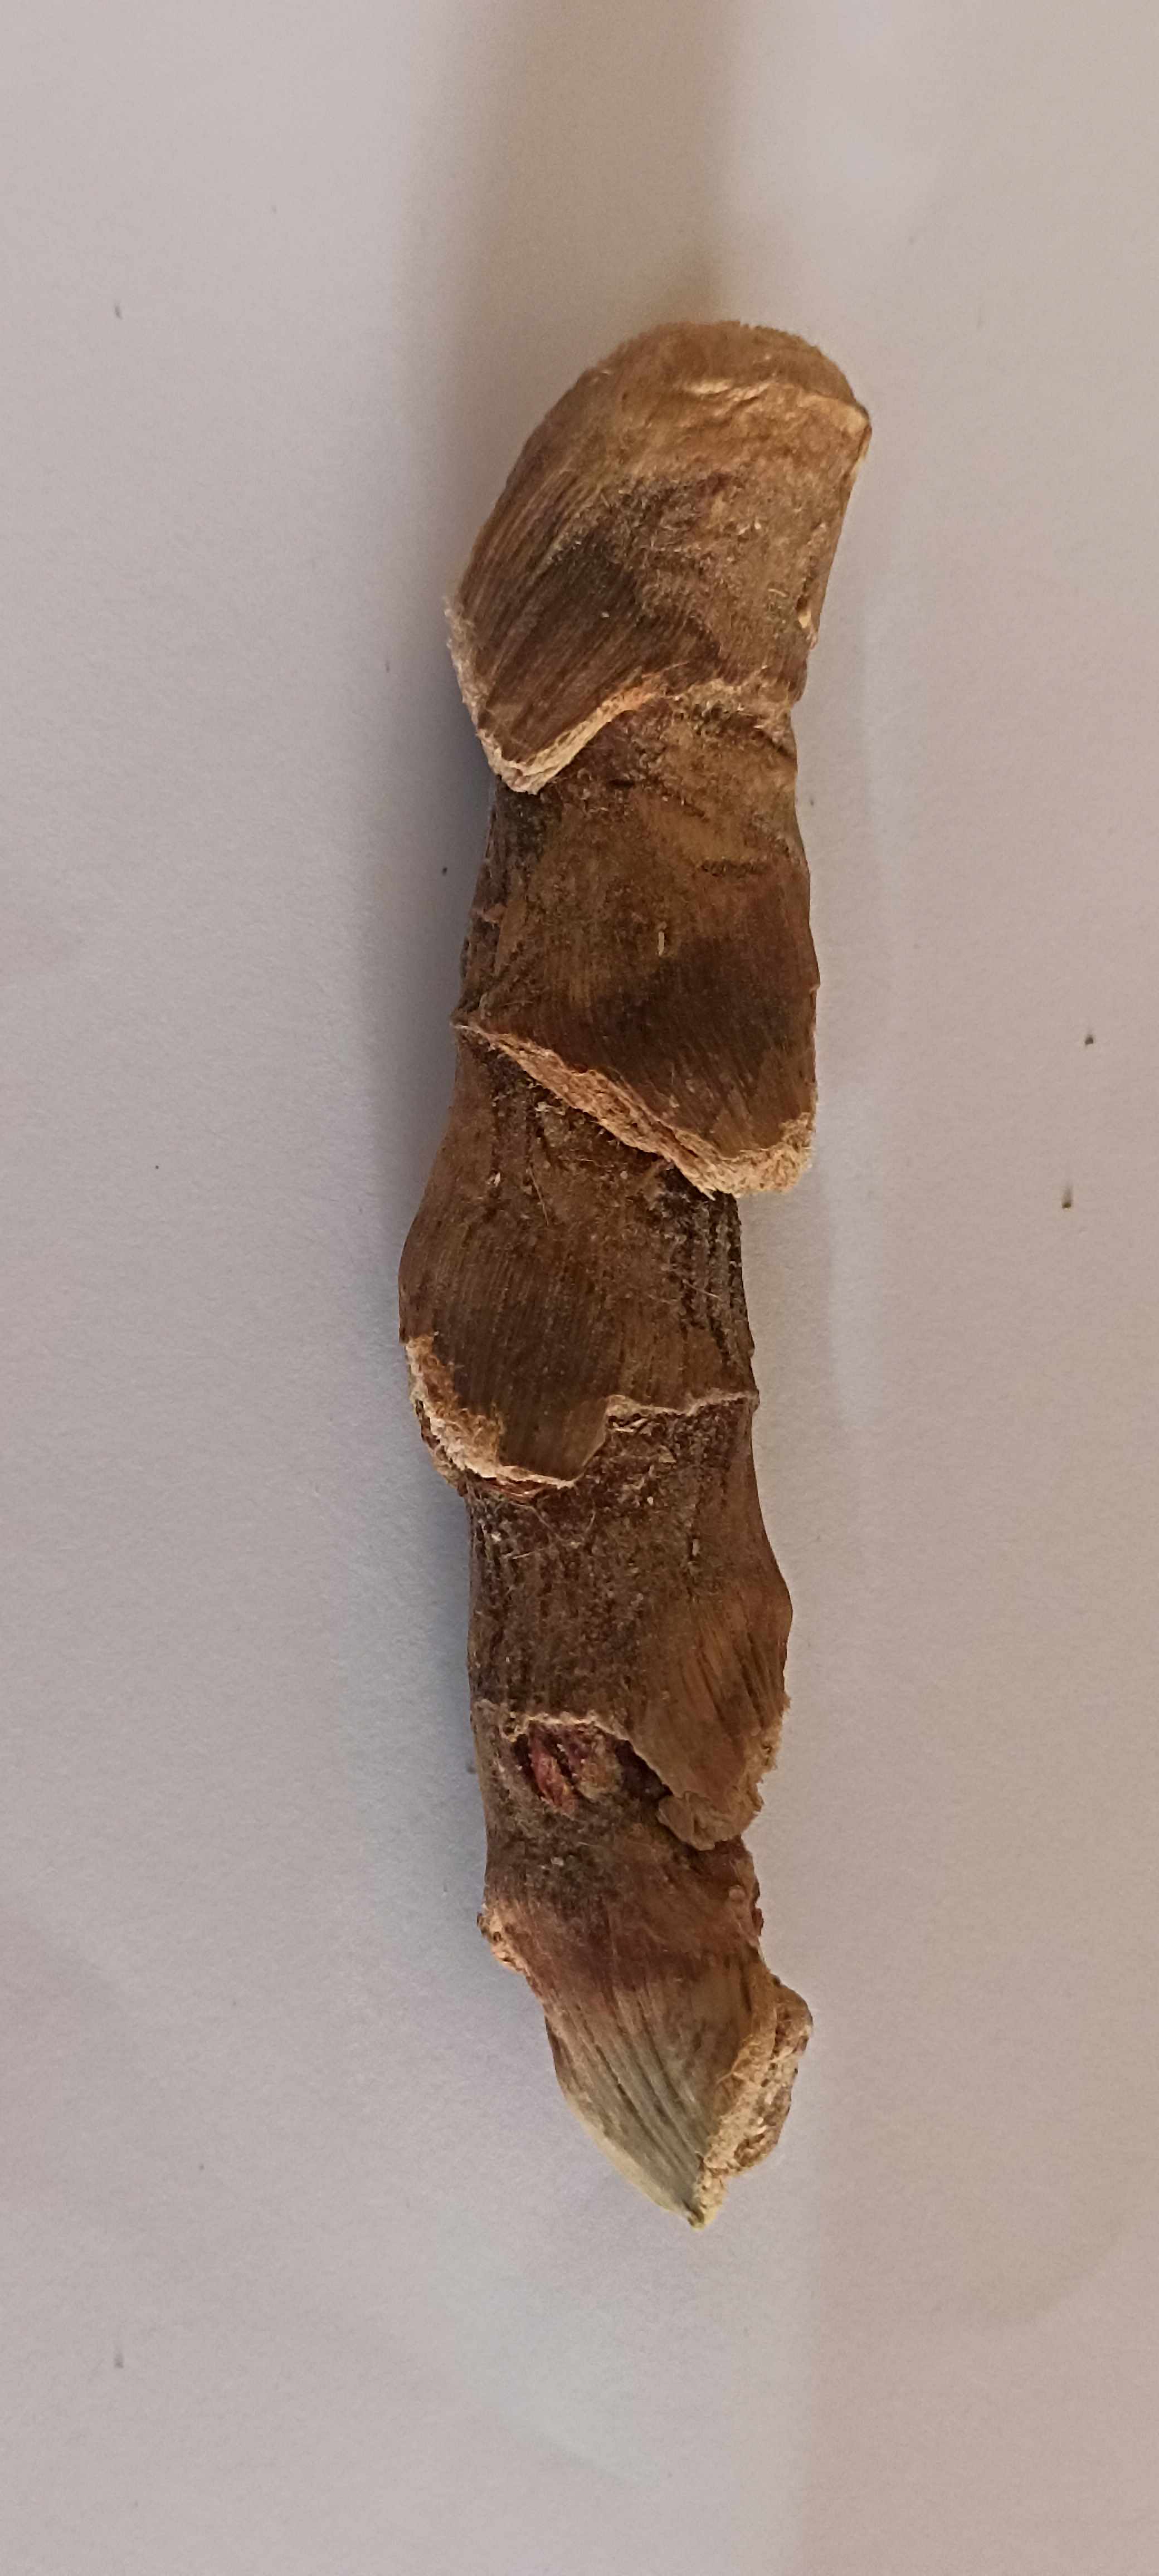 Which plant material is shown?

vekhand
